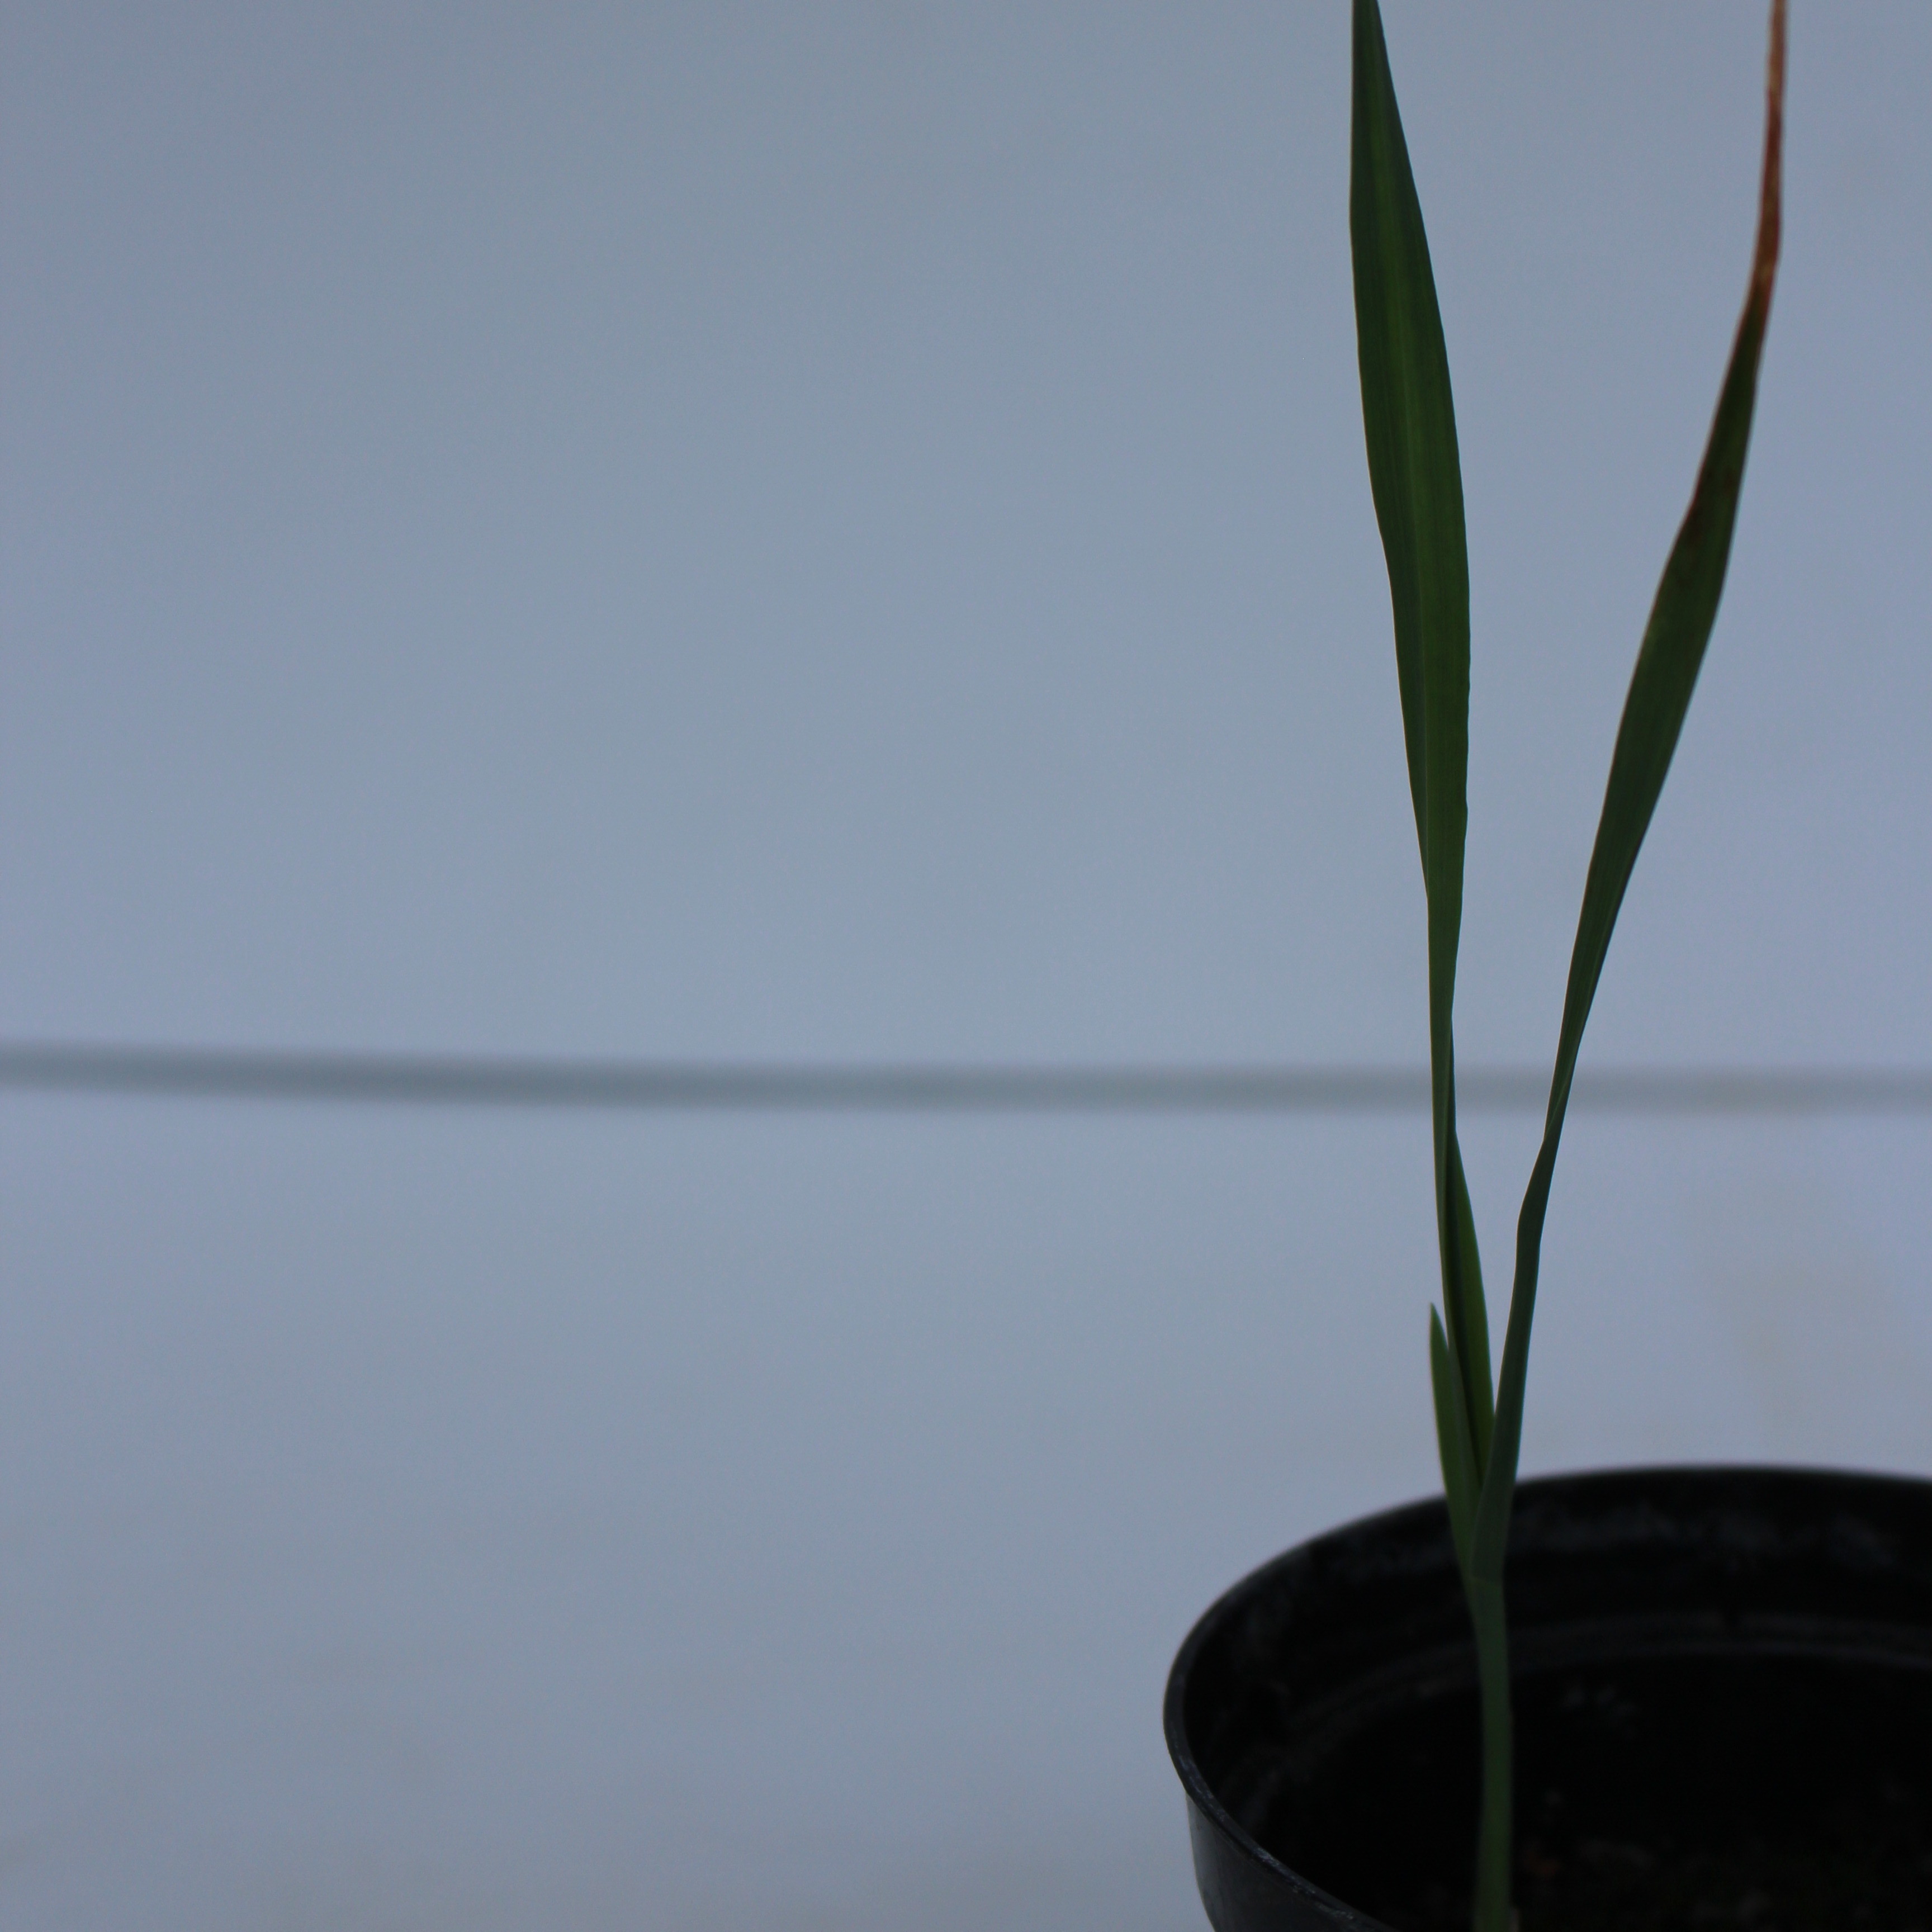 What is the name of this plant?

Avena sterilis
